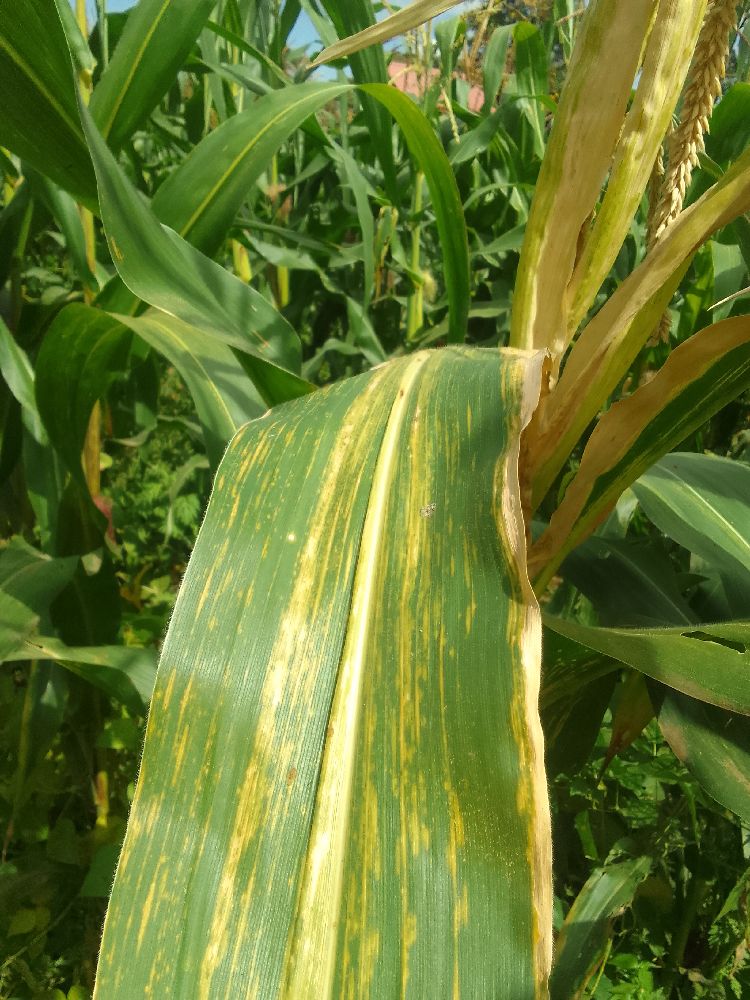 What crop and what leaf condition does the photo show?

maize, maize lethal necrosis
